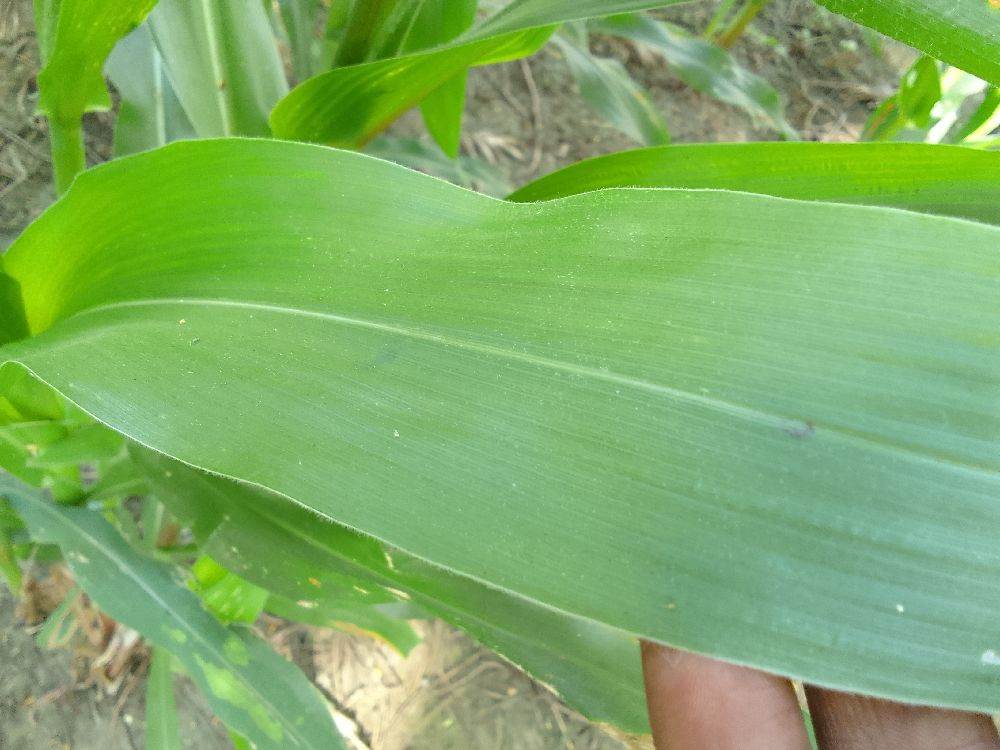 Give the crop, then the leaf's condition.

maize, healthy
